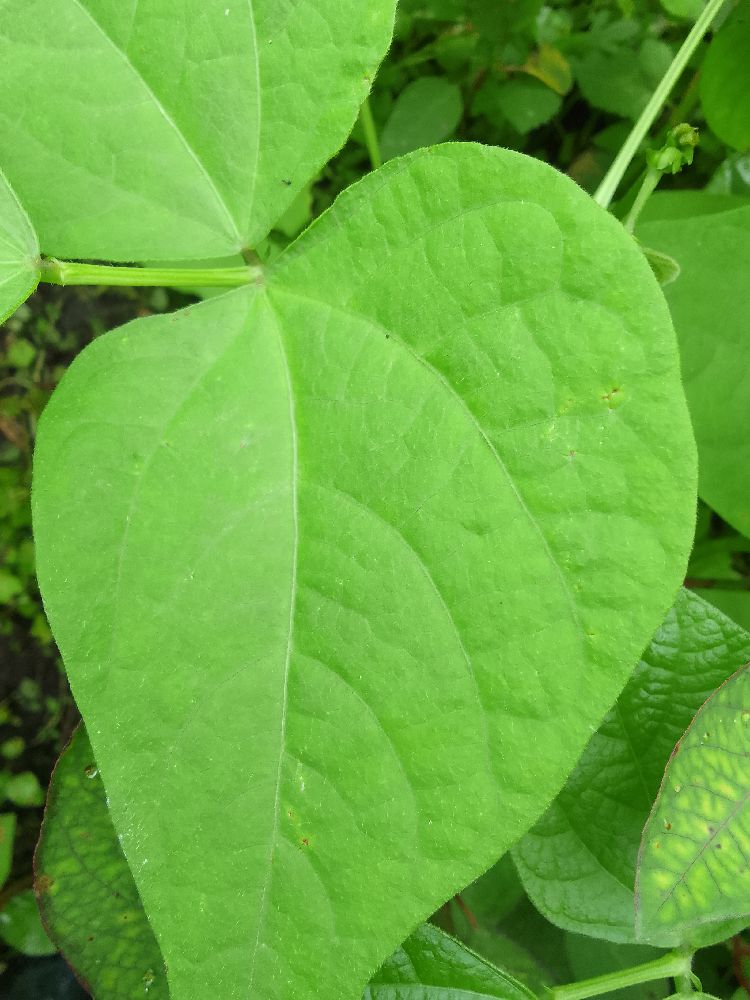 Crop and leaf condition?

common bean, healthy
